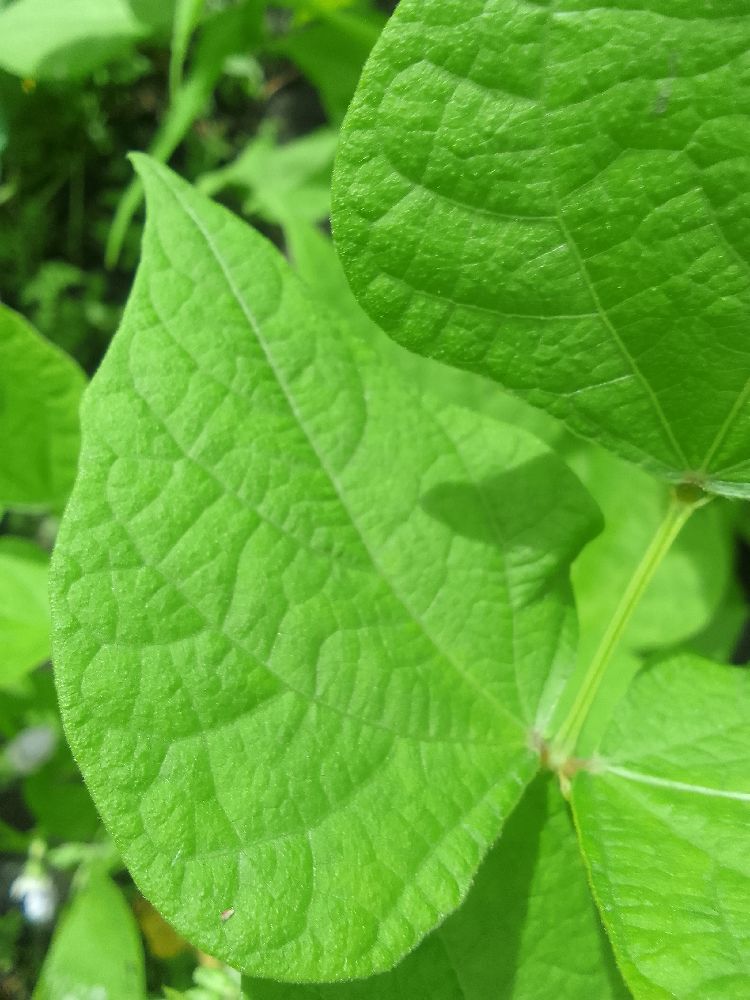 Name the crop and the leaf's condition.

common bean, healthy
